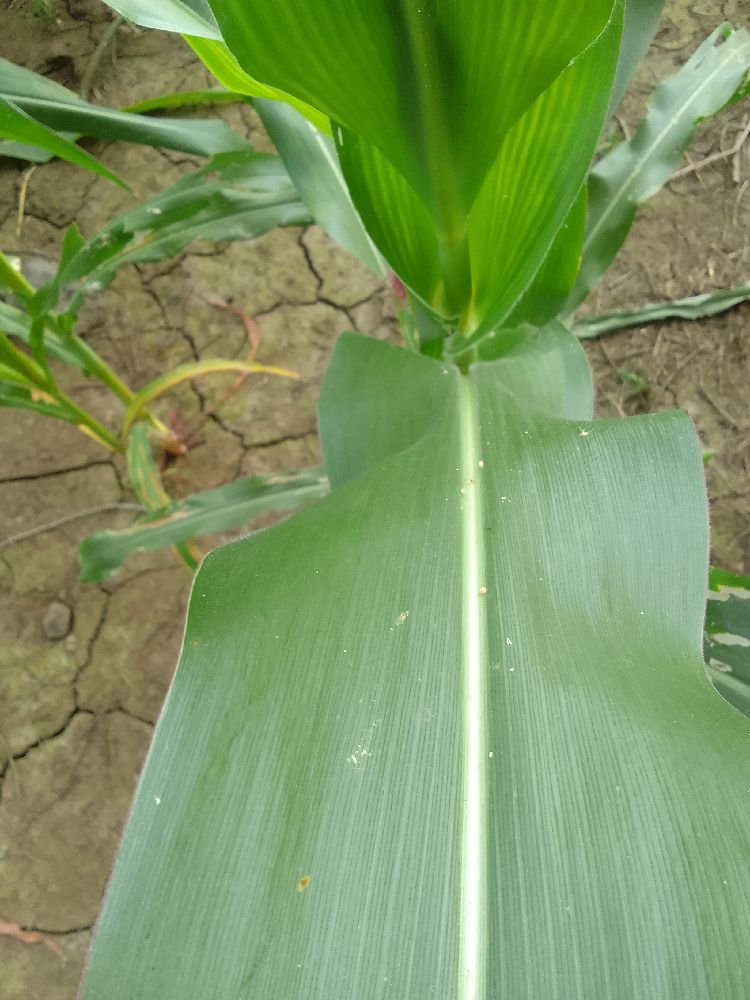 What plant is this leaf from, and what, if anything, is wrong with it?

maize, healthy
